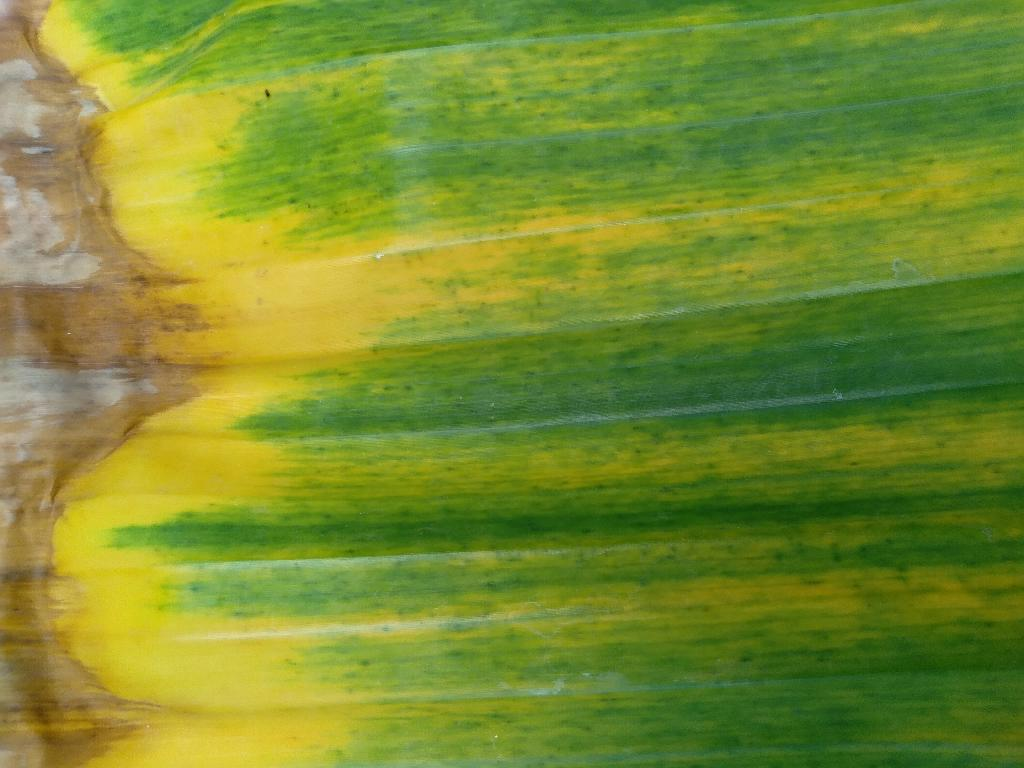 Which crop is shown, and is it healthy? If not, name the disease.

banana, fusarium wilt race 1
